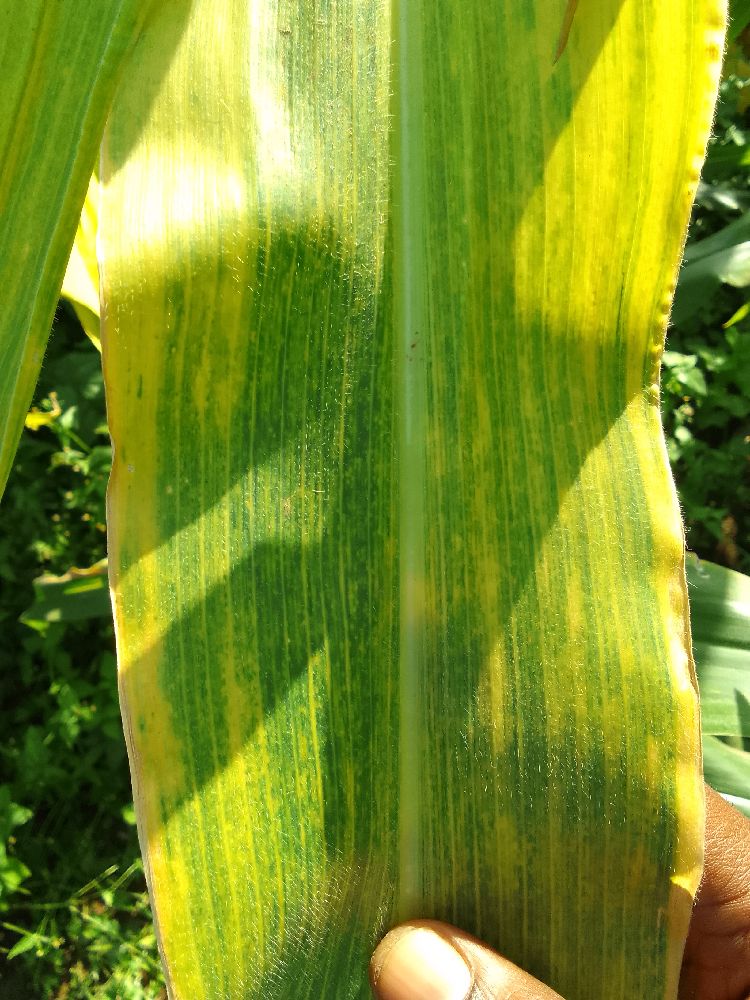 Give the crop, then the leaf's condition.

maize, maize lethal necrosis
